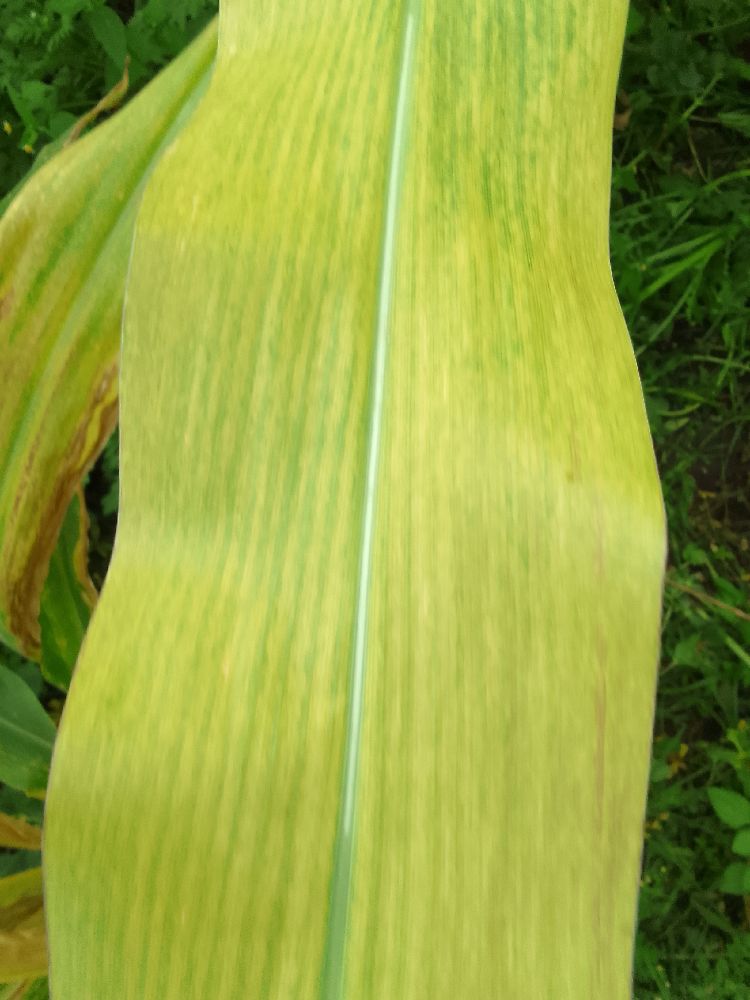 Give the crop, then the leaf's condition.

maize, maize lethal necrosis
